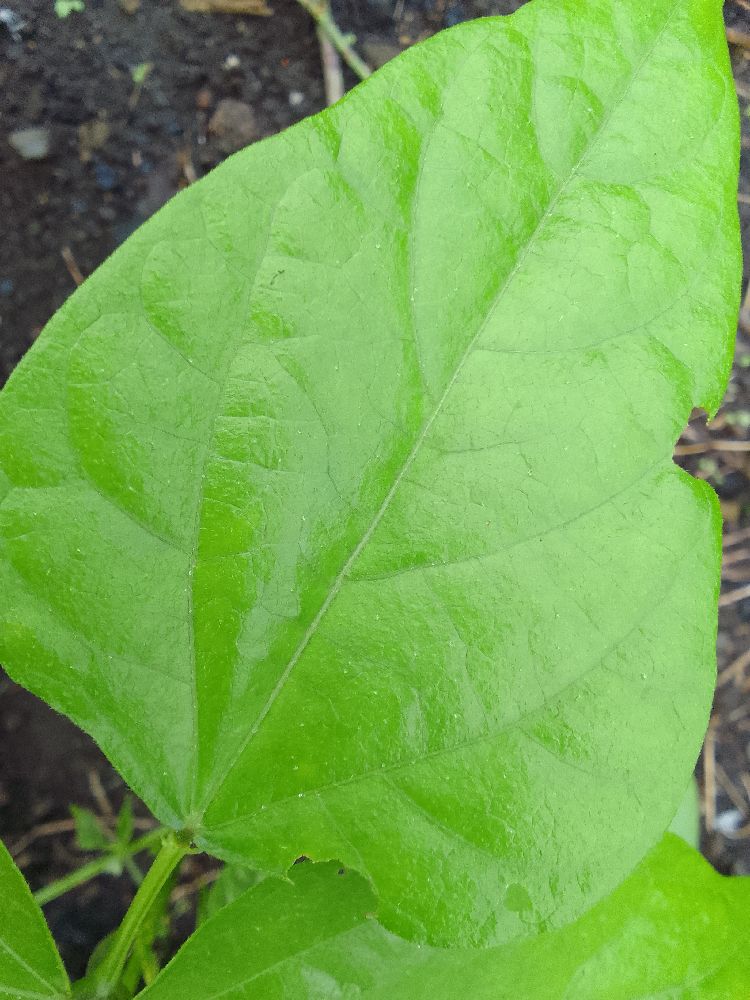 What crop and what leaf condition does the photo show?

common bean, healthy
